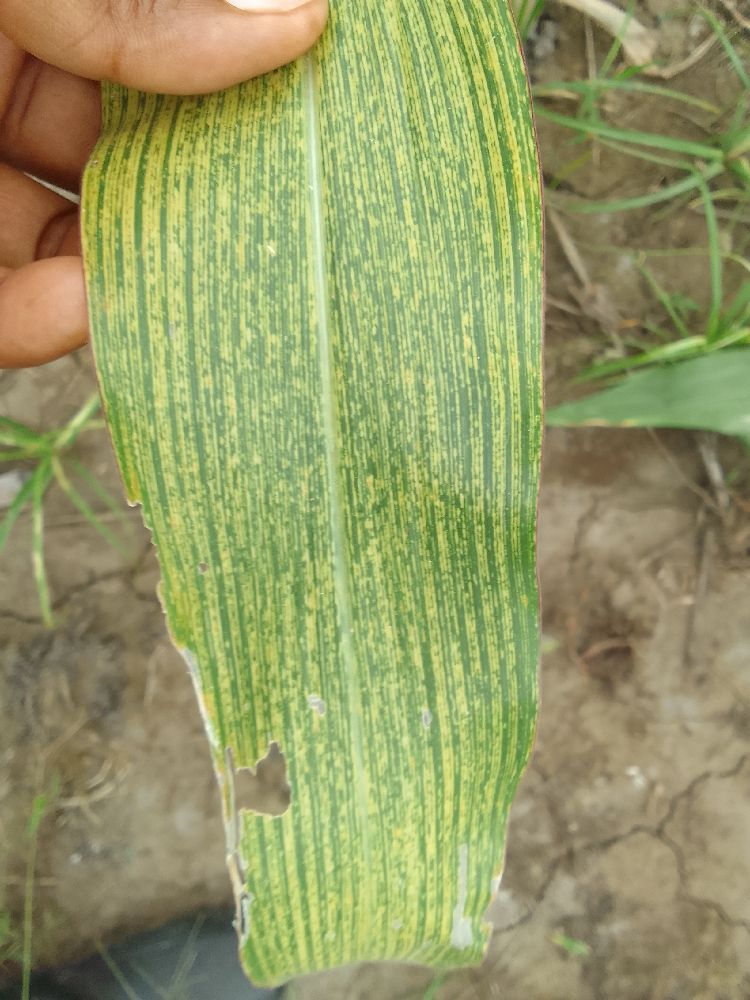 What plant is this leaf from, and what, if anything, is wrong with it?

maize, maize streak virus
